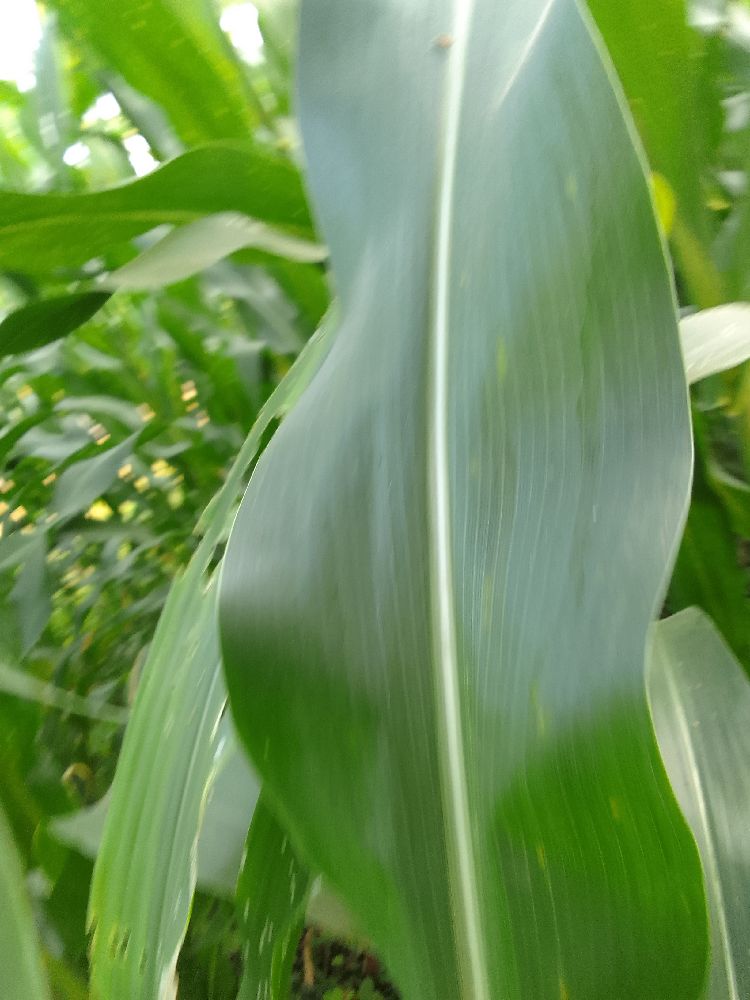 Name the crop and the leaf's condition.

maize, healthy
